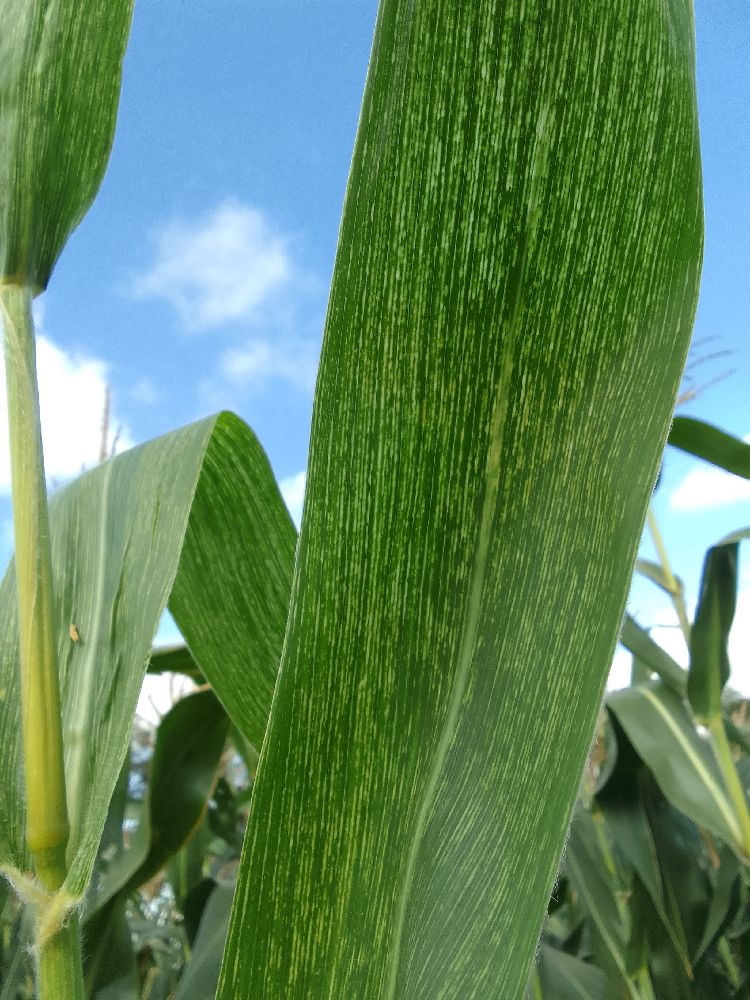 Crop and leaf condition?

maize, maize streak virus
